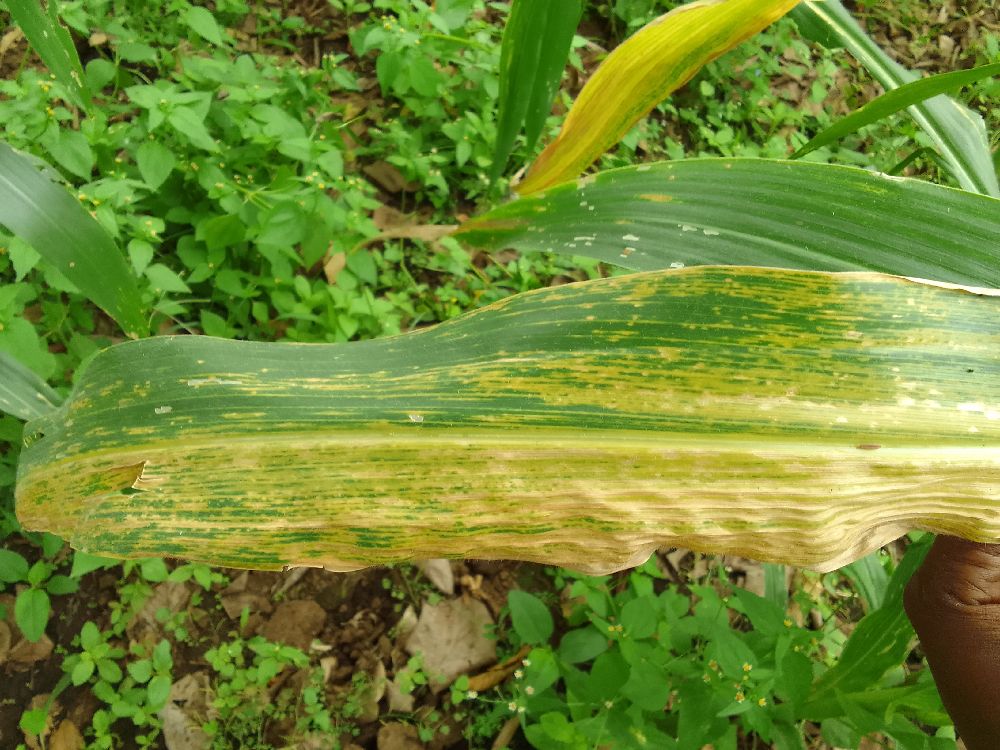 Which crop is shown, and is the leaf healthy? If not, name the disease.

maize, maize lethal necrosis
